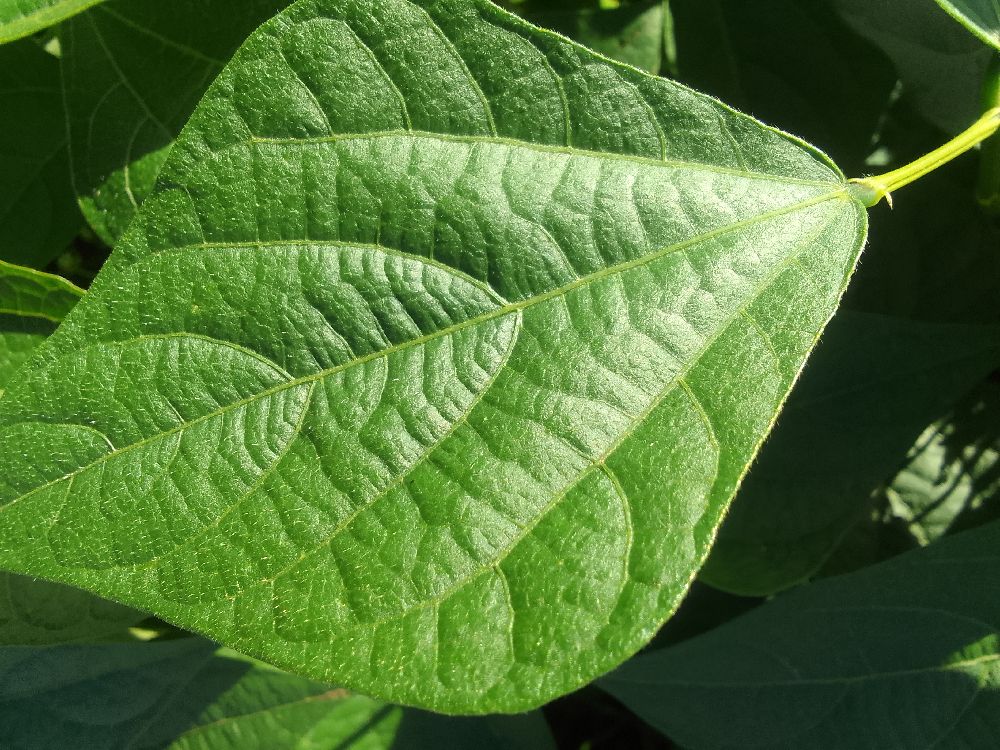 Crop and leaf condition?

common bean, healthy
